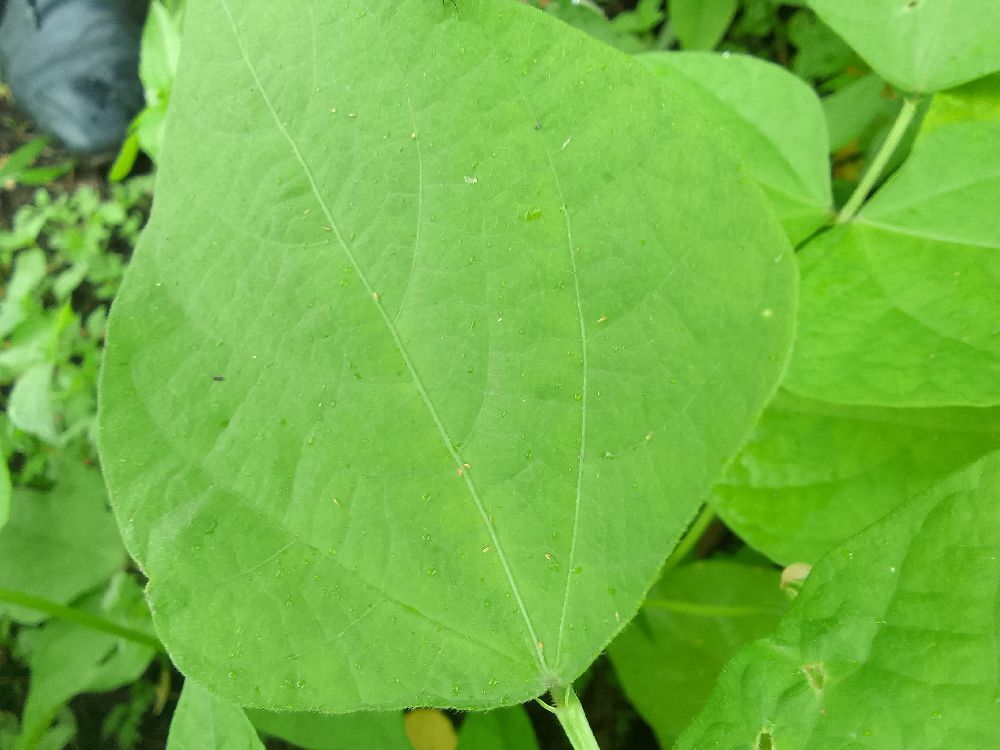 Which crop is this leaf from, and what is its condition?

common bean, healthy
